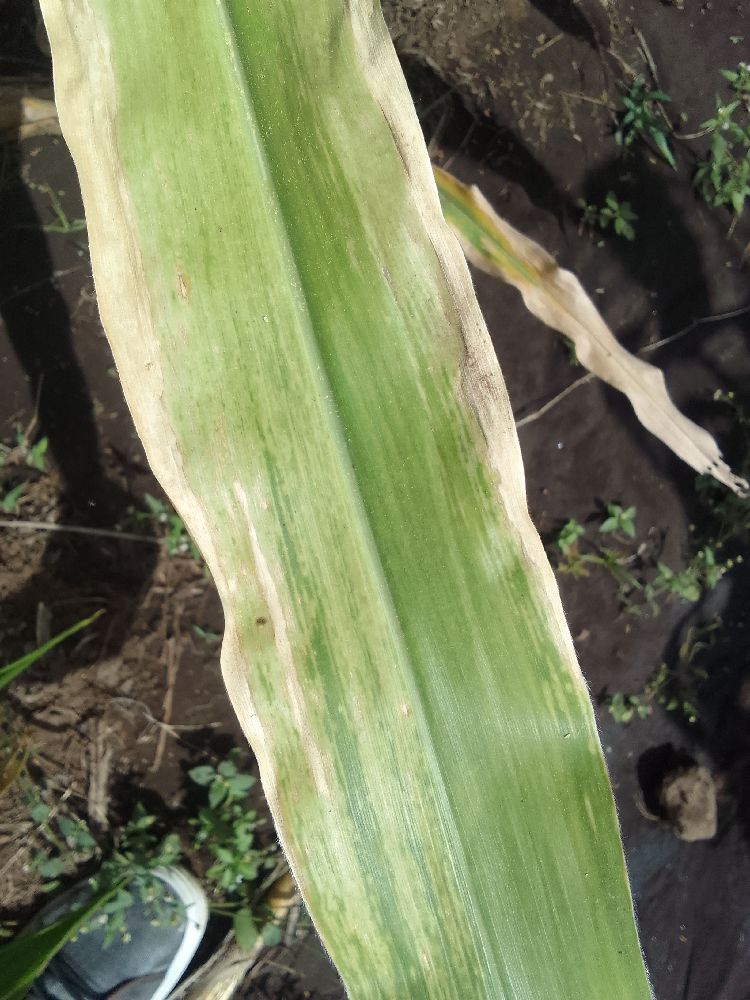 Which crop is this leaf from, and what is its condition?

maize, maize lethal necrosis
